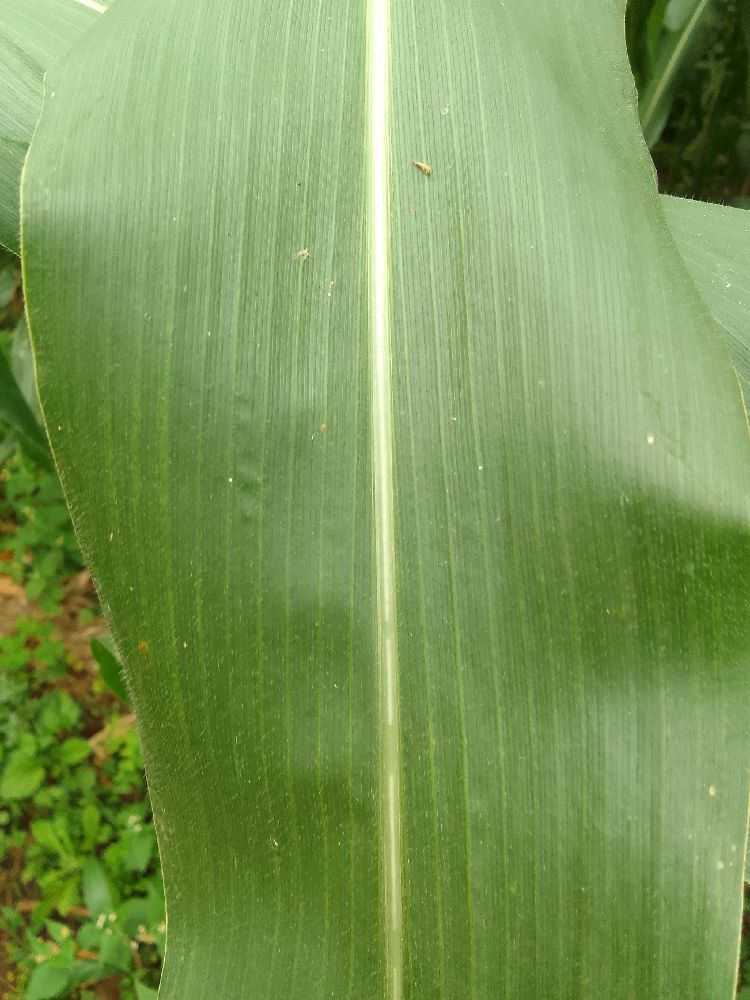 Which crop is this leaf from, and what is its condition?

maize, healthy
